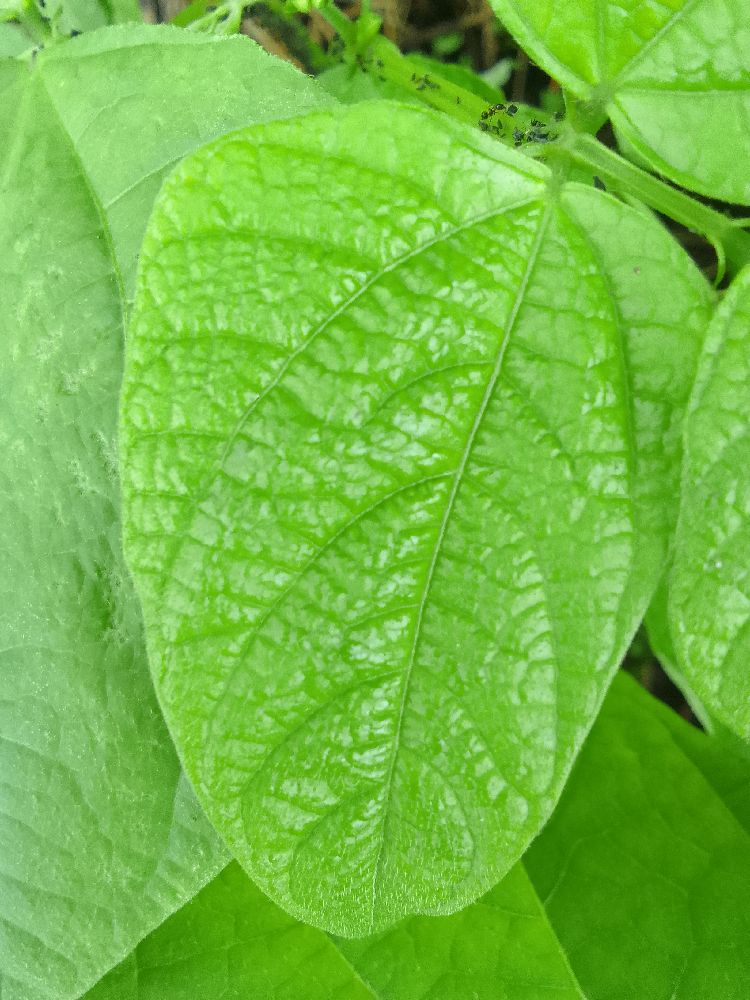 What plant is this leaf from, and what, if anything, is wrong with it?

common bean, healthy
